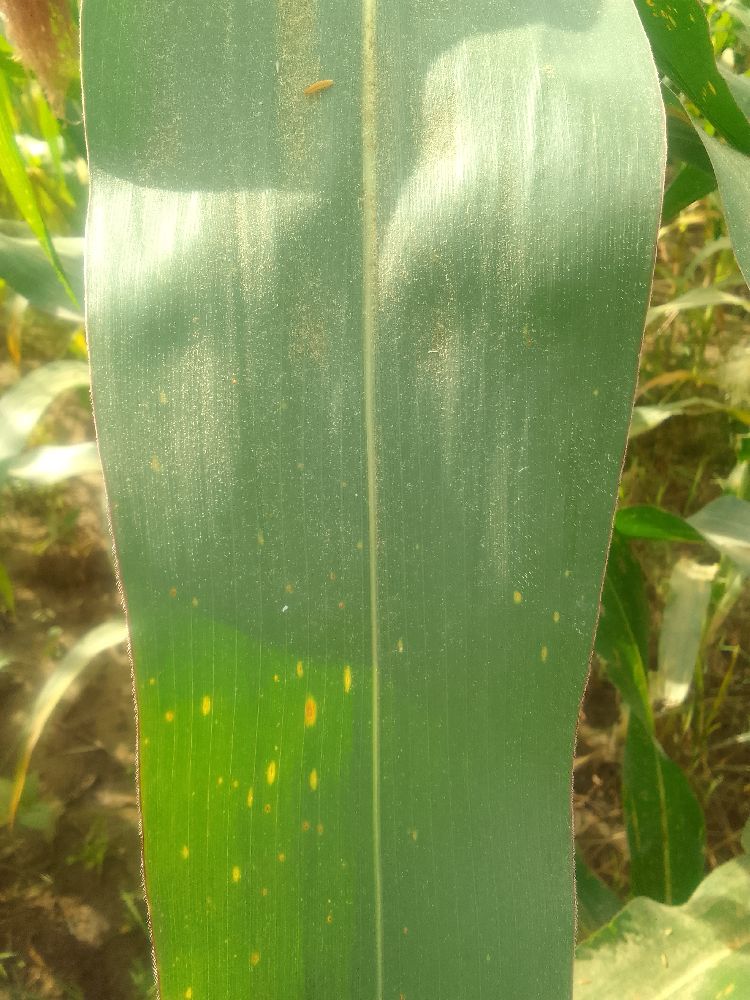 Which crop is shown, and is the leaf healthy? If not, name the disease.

maize, healthy
